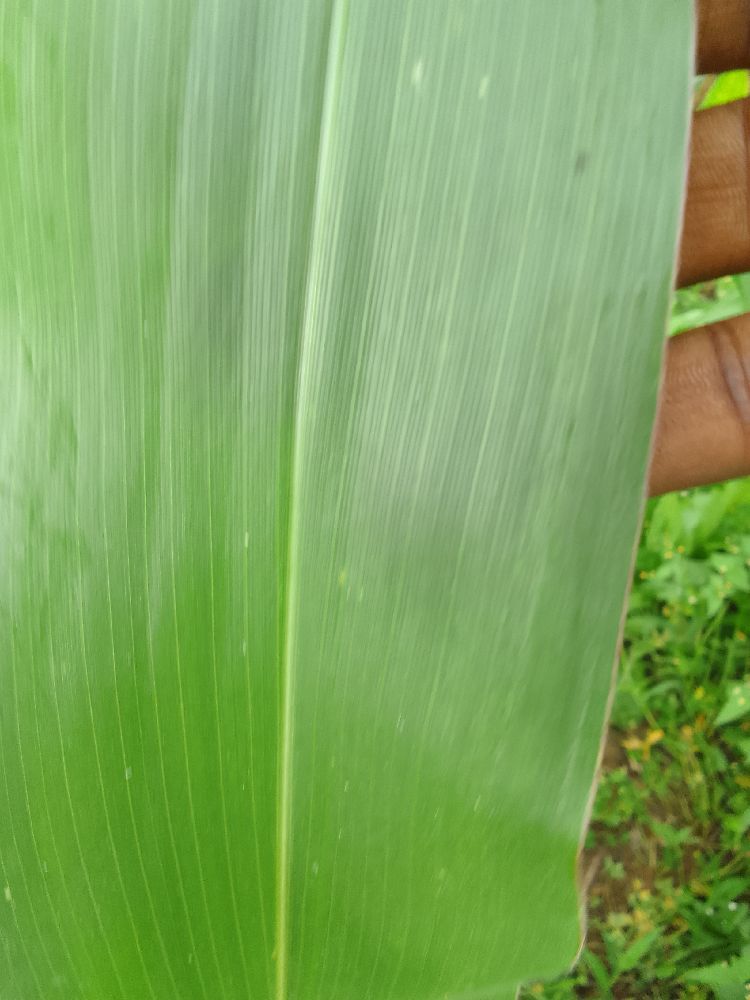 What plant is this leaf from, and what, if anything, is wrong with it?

maize, healthy
